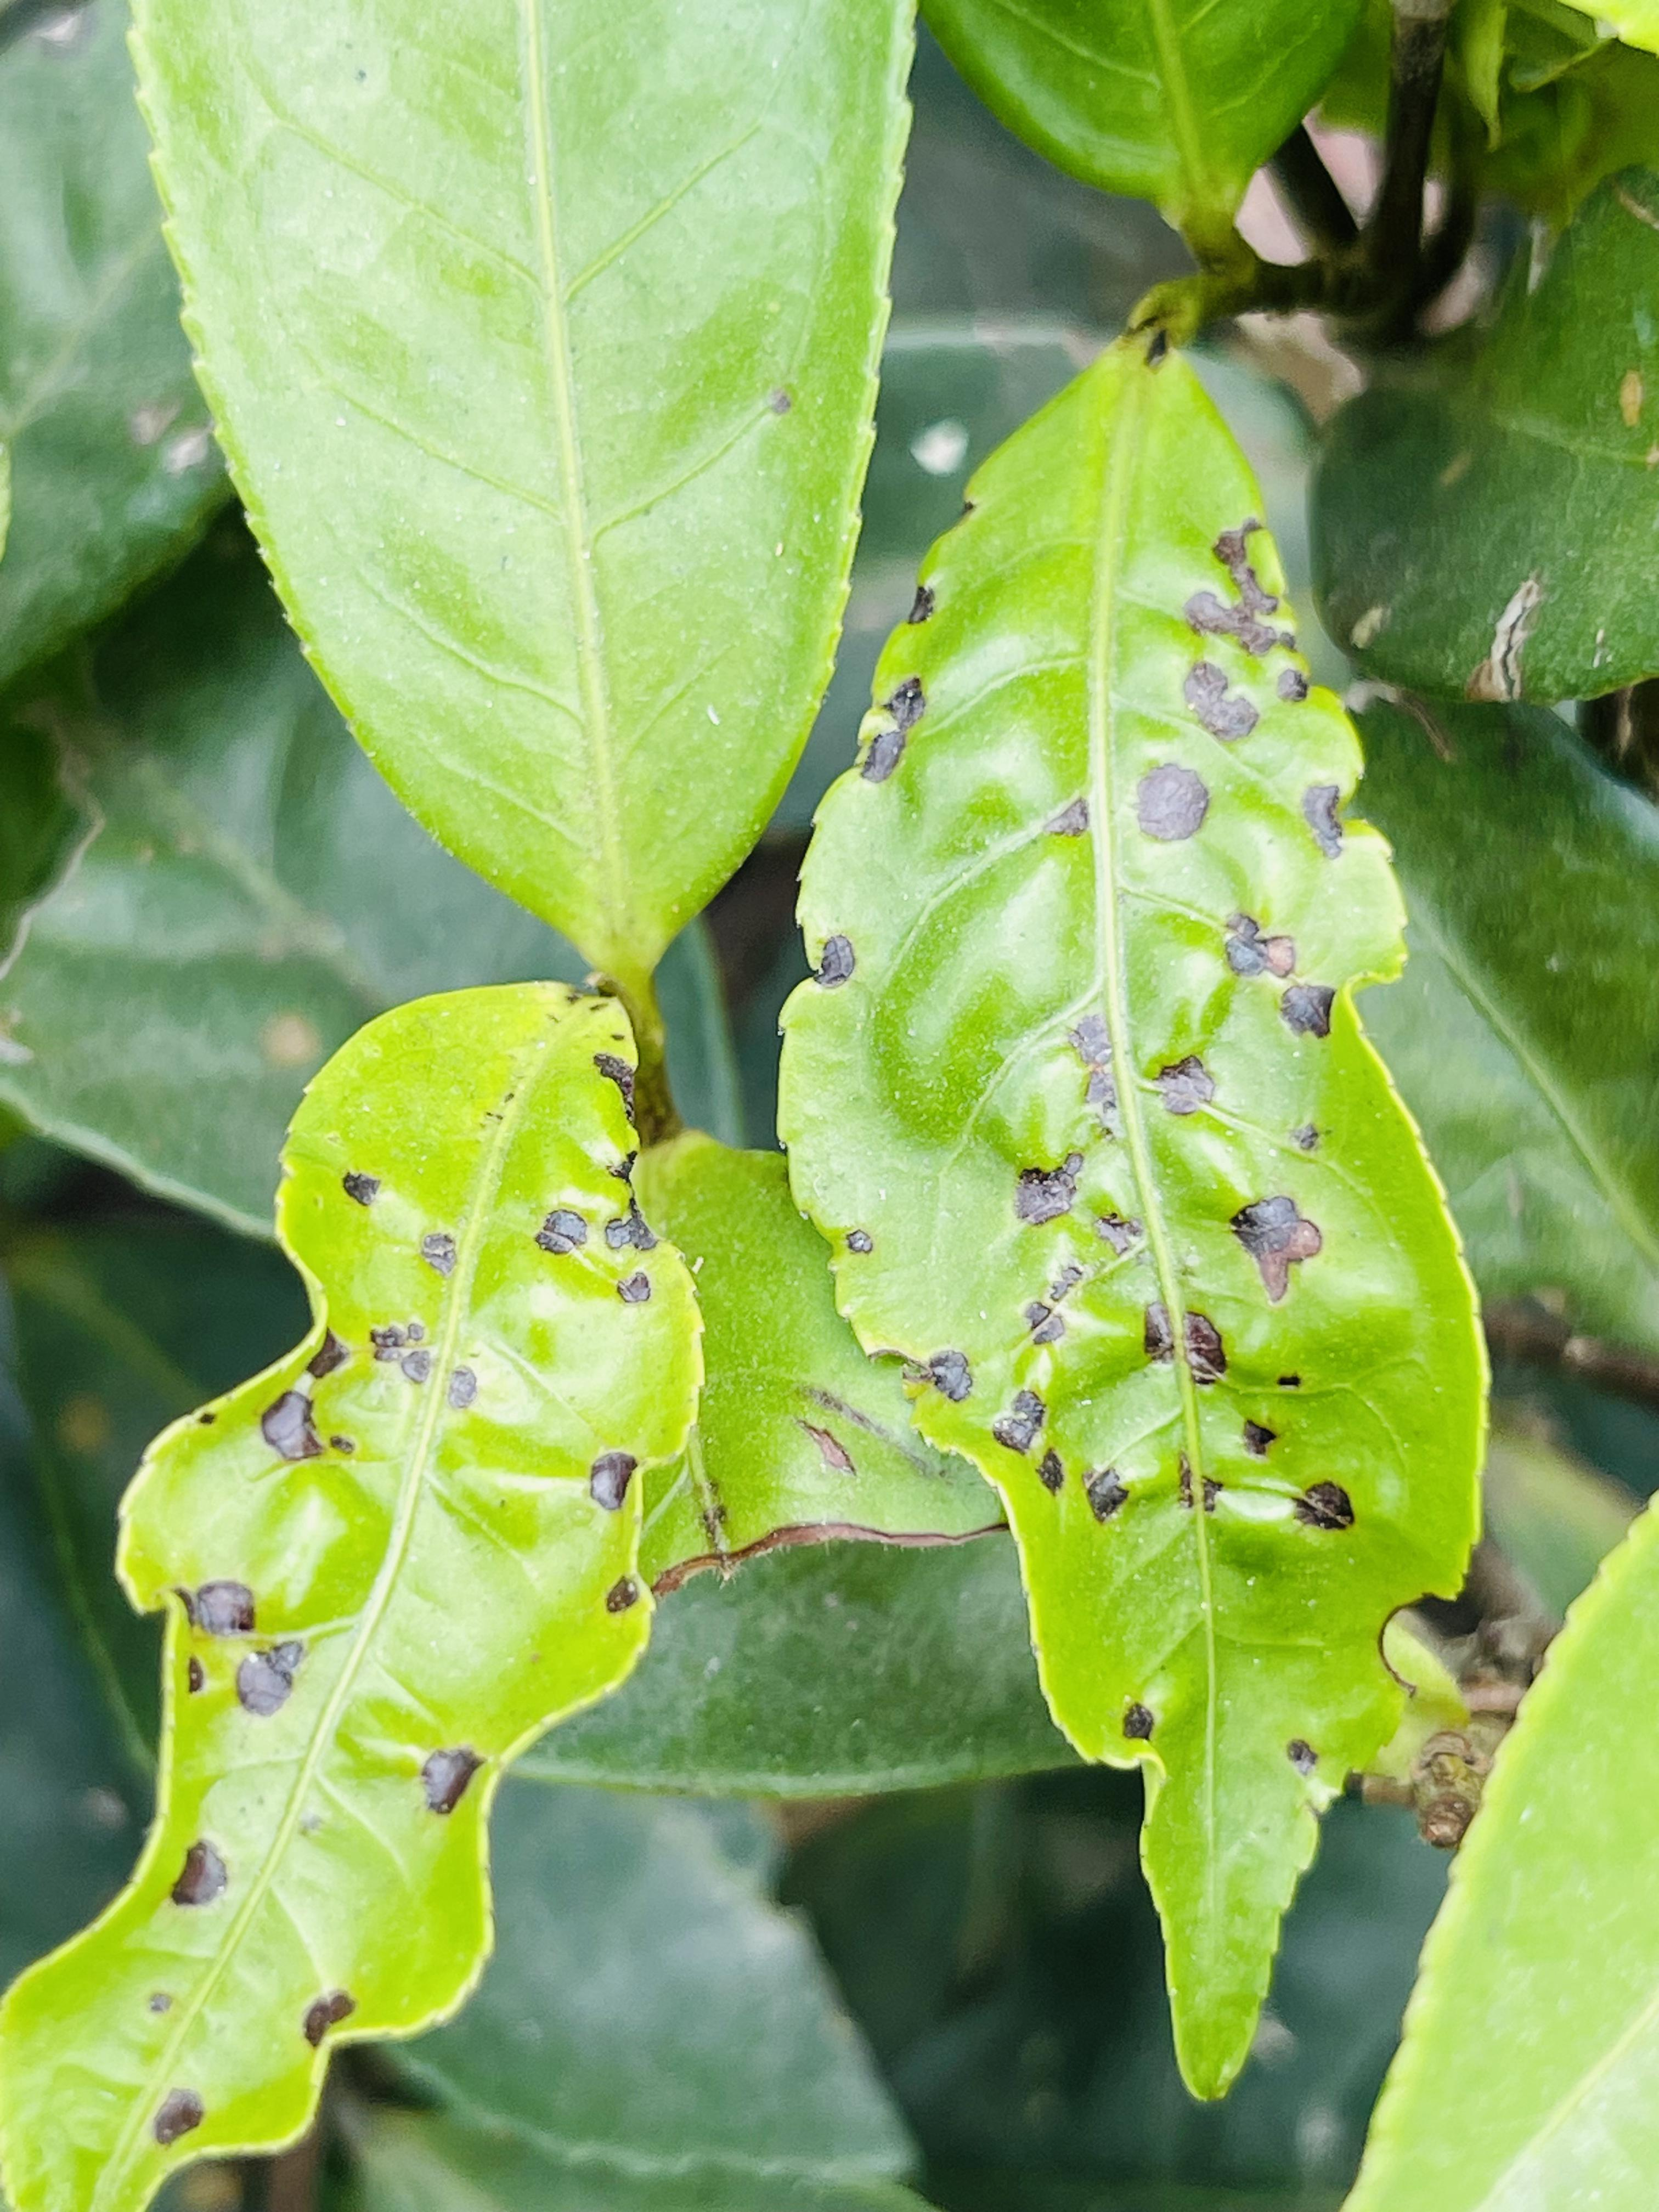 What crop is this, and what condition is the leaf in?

tea, helopeltis
